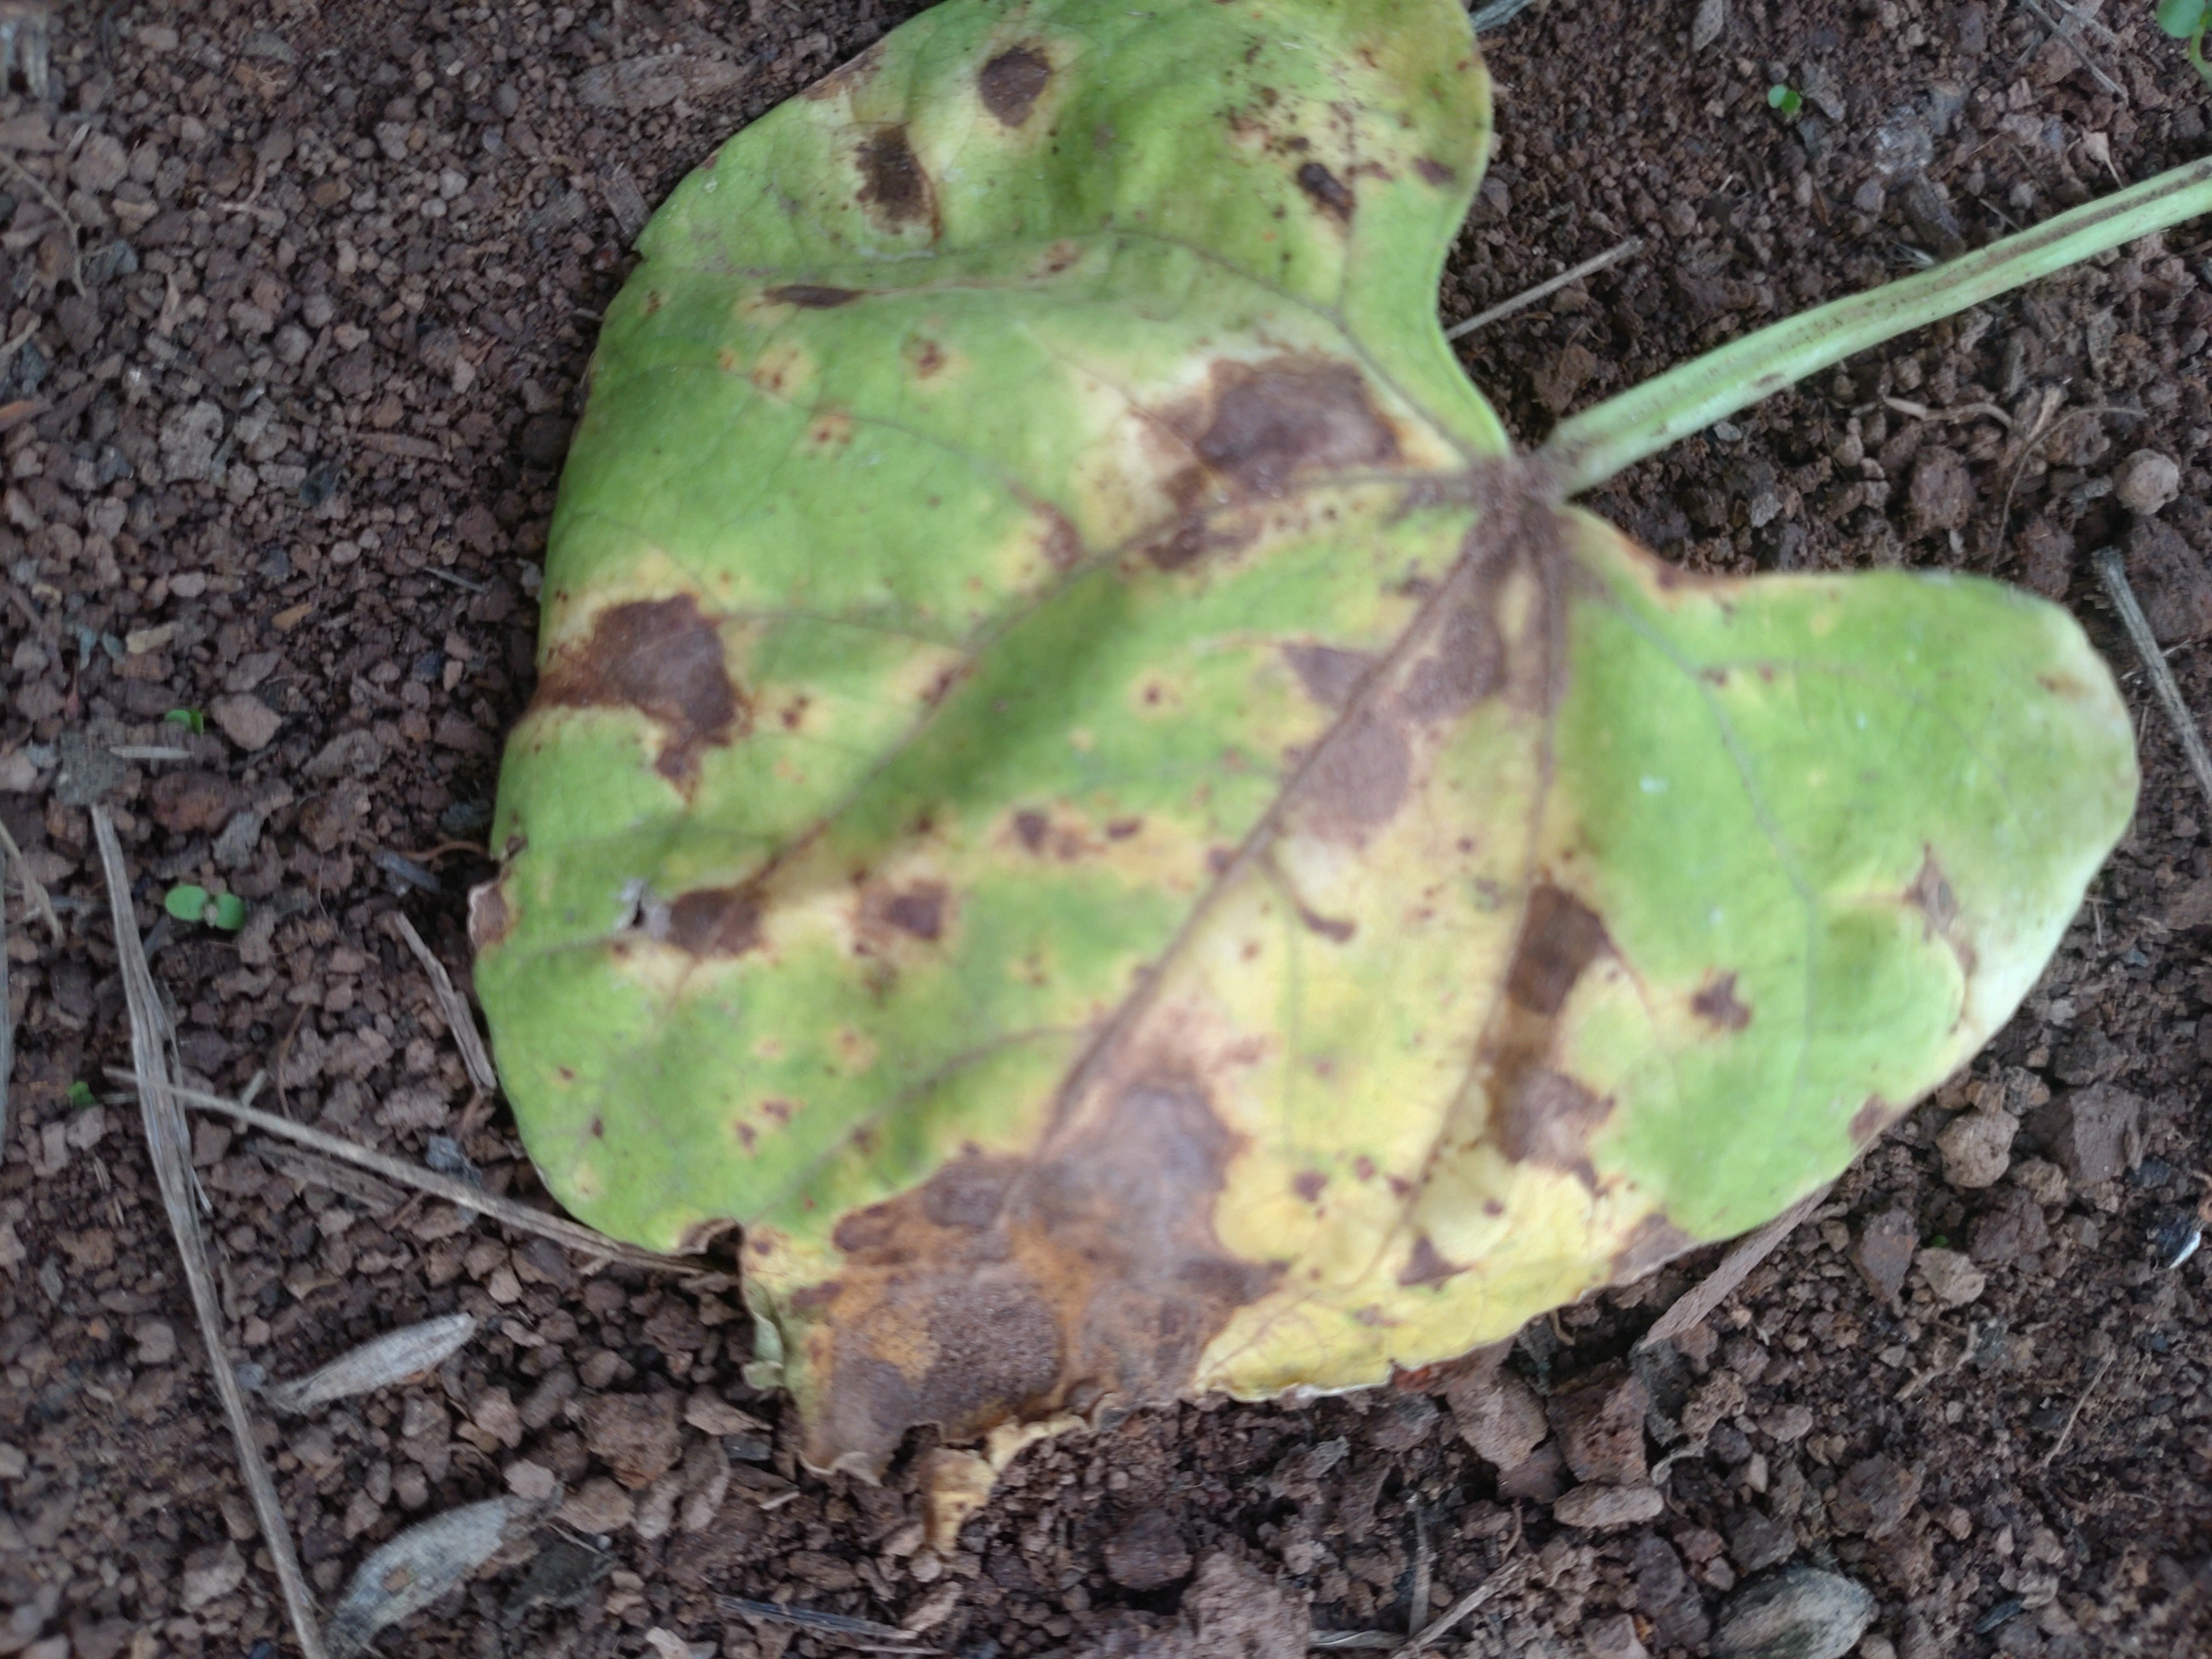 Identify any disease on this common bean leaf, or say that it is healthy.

rust
